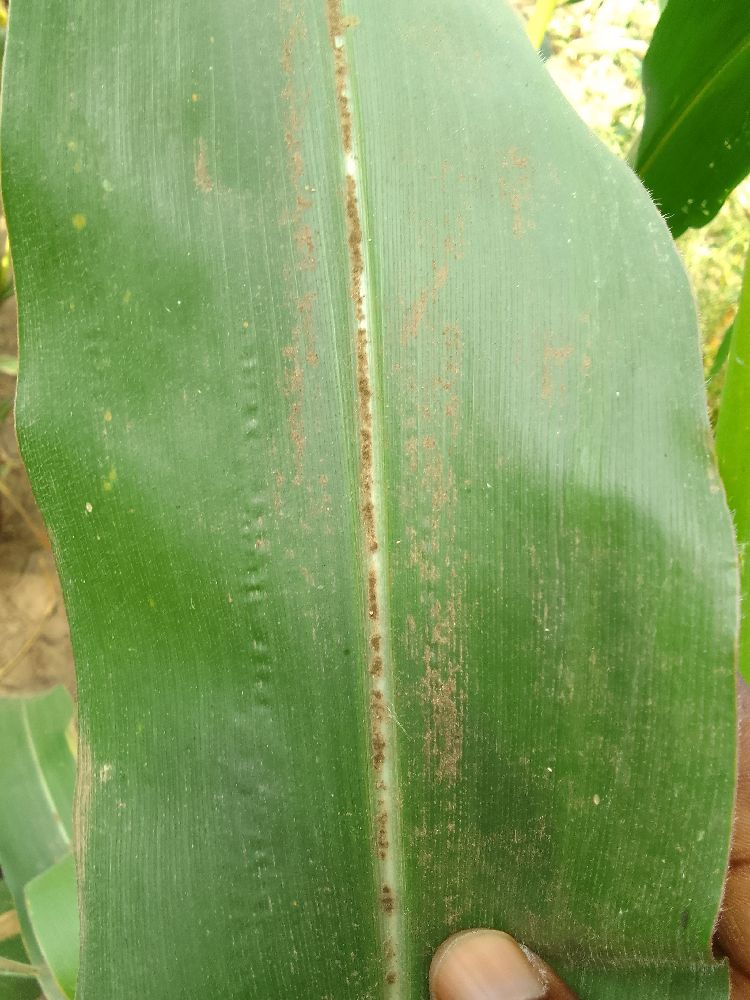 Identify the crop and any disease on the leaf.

maize, healthy
